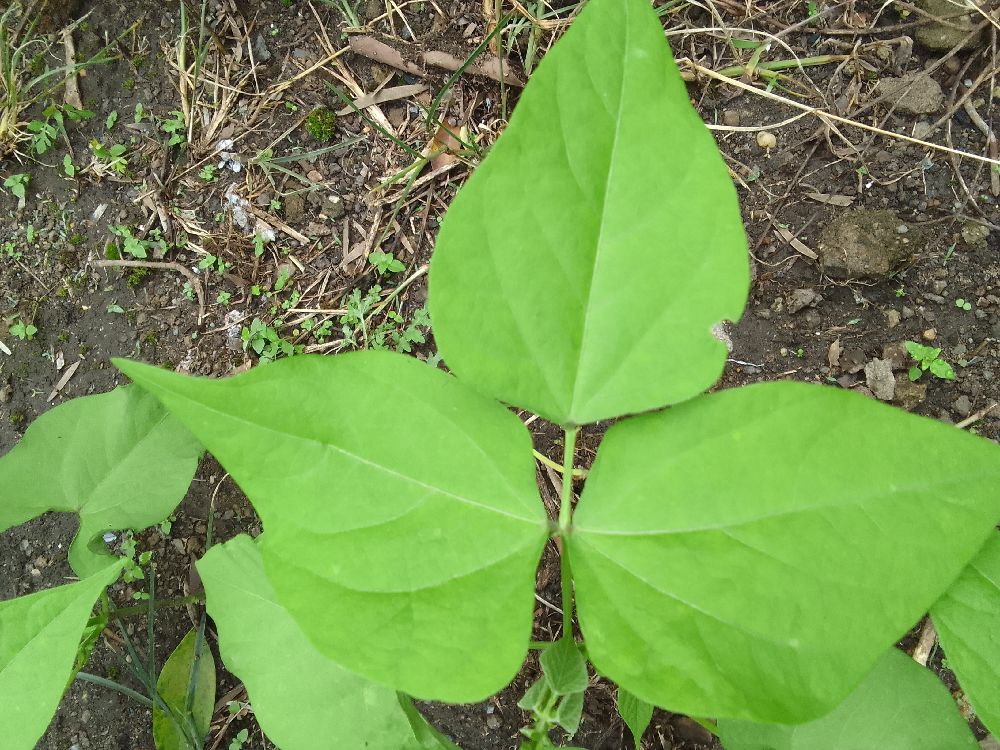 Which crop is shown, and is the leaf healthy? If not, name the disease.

common bean, healthy
